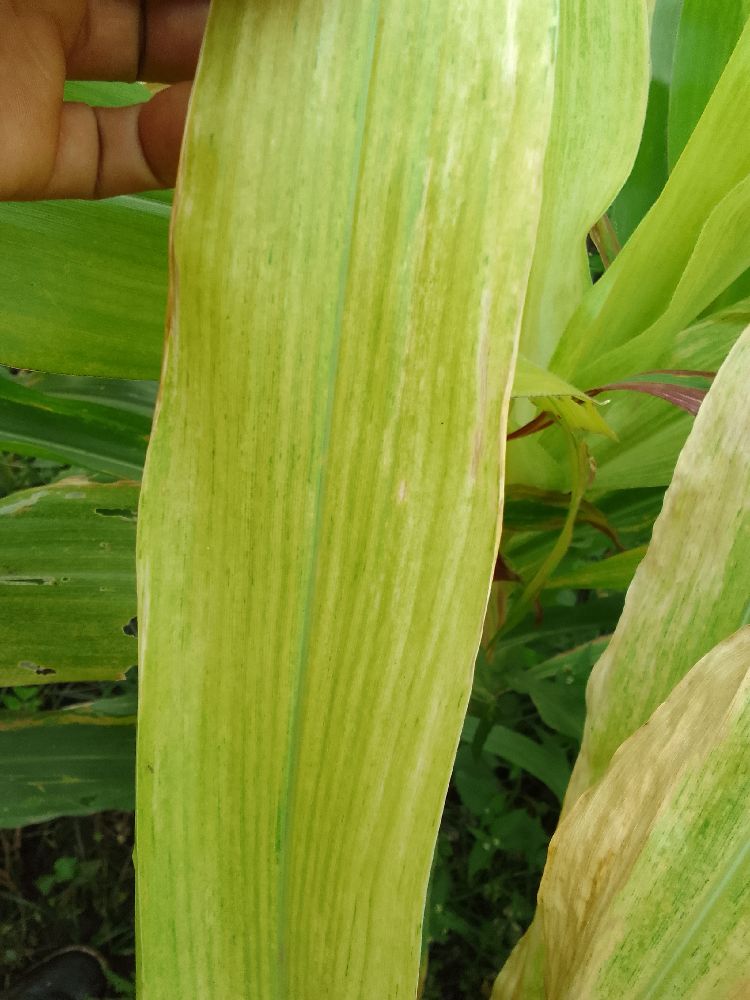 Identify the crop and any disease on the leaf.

maize, maize lethal necrosis
